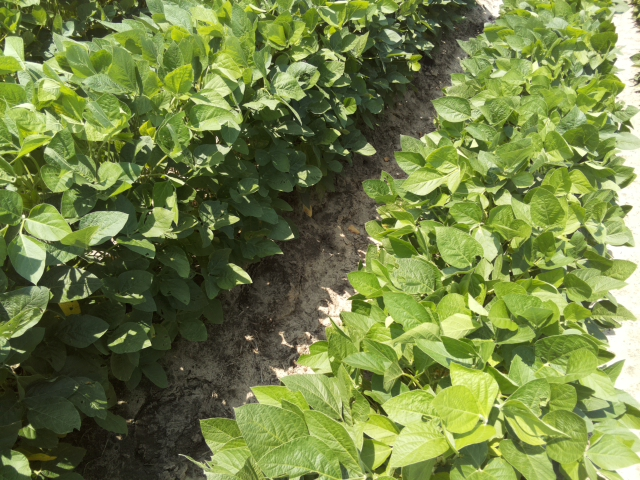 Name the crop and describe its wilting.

soybean, leaves with no wilting
